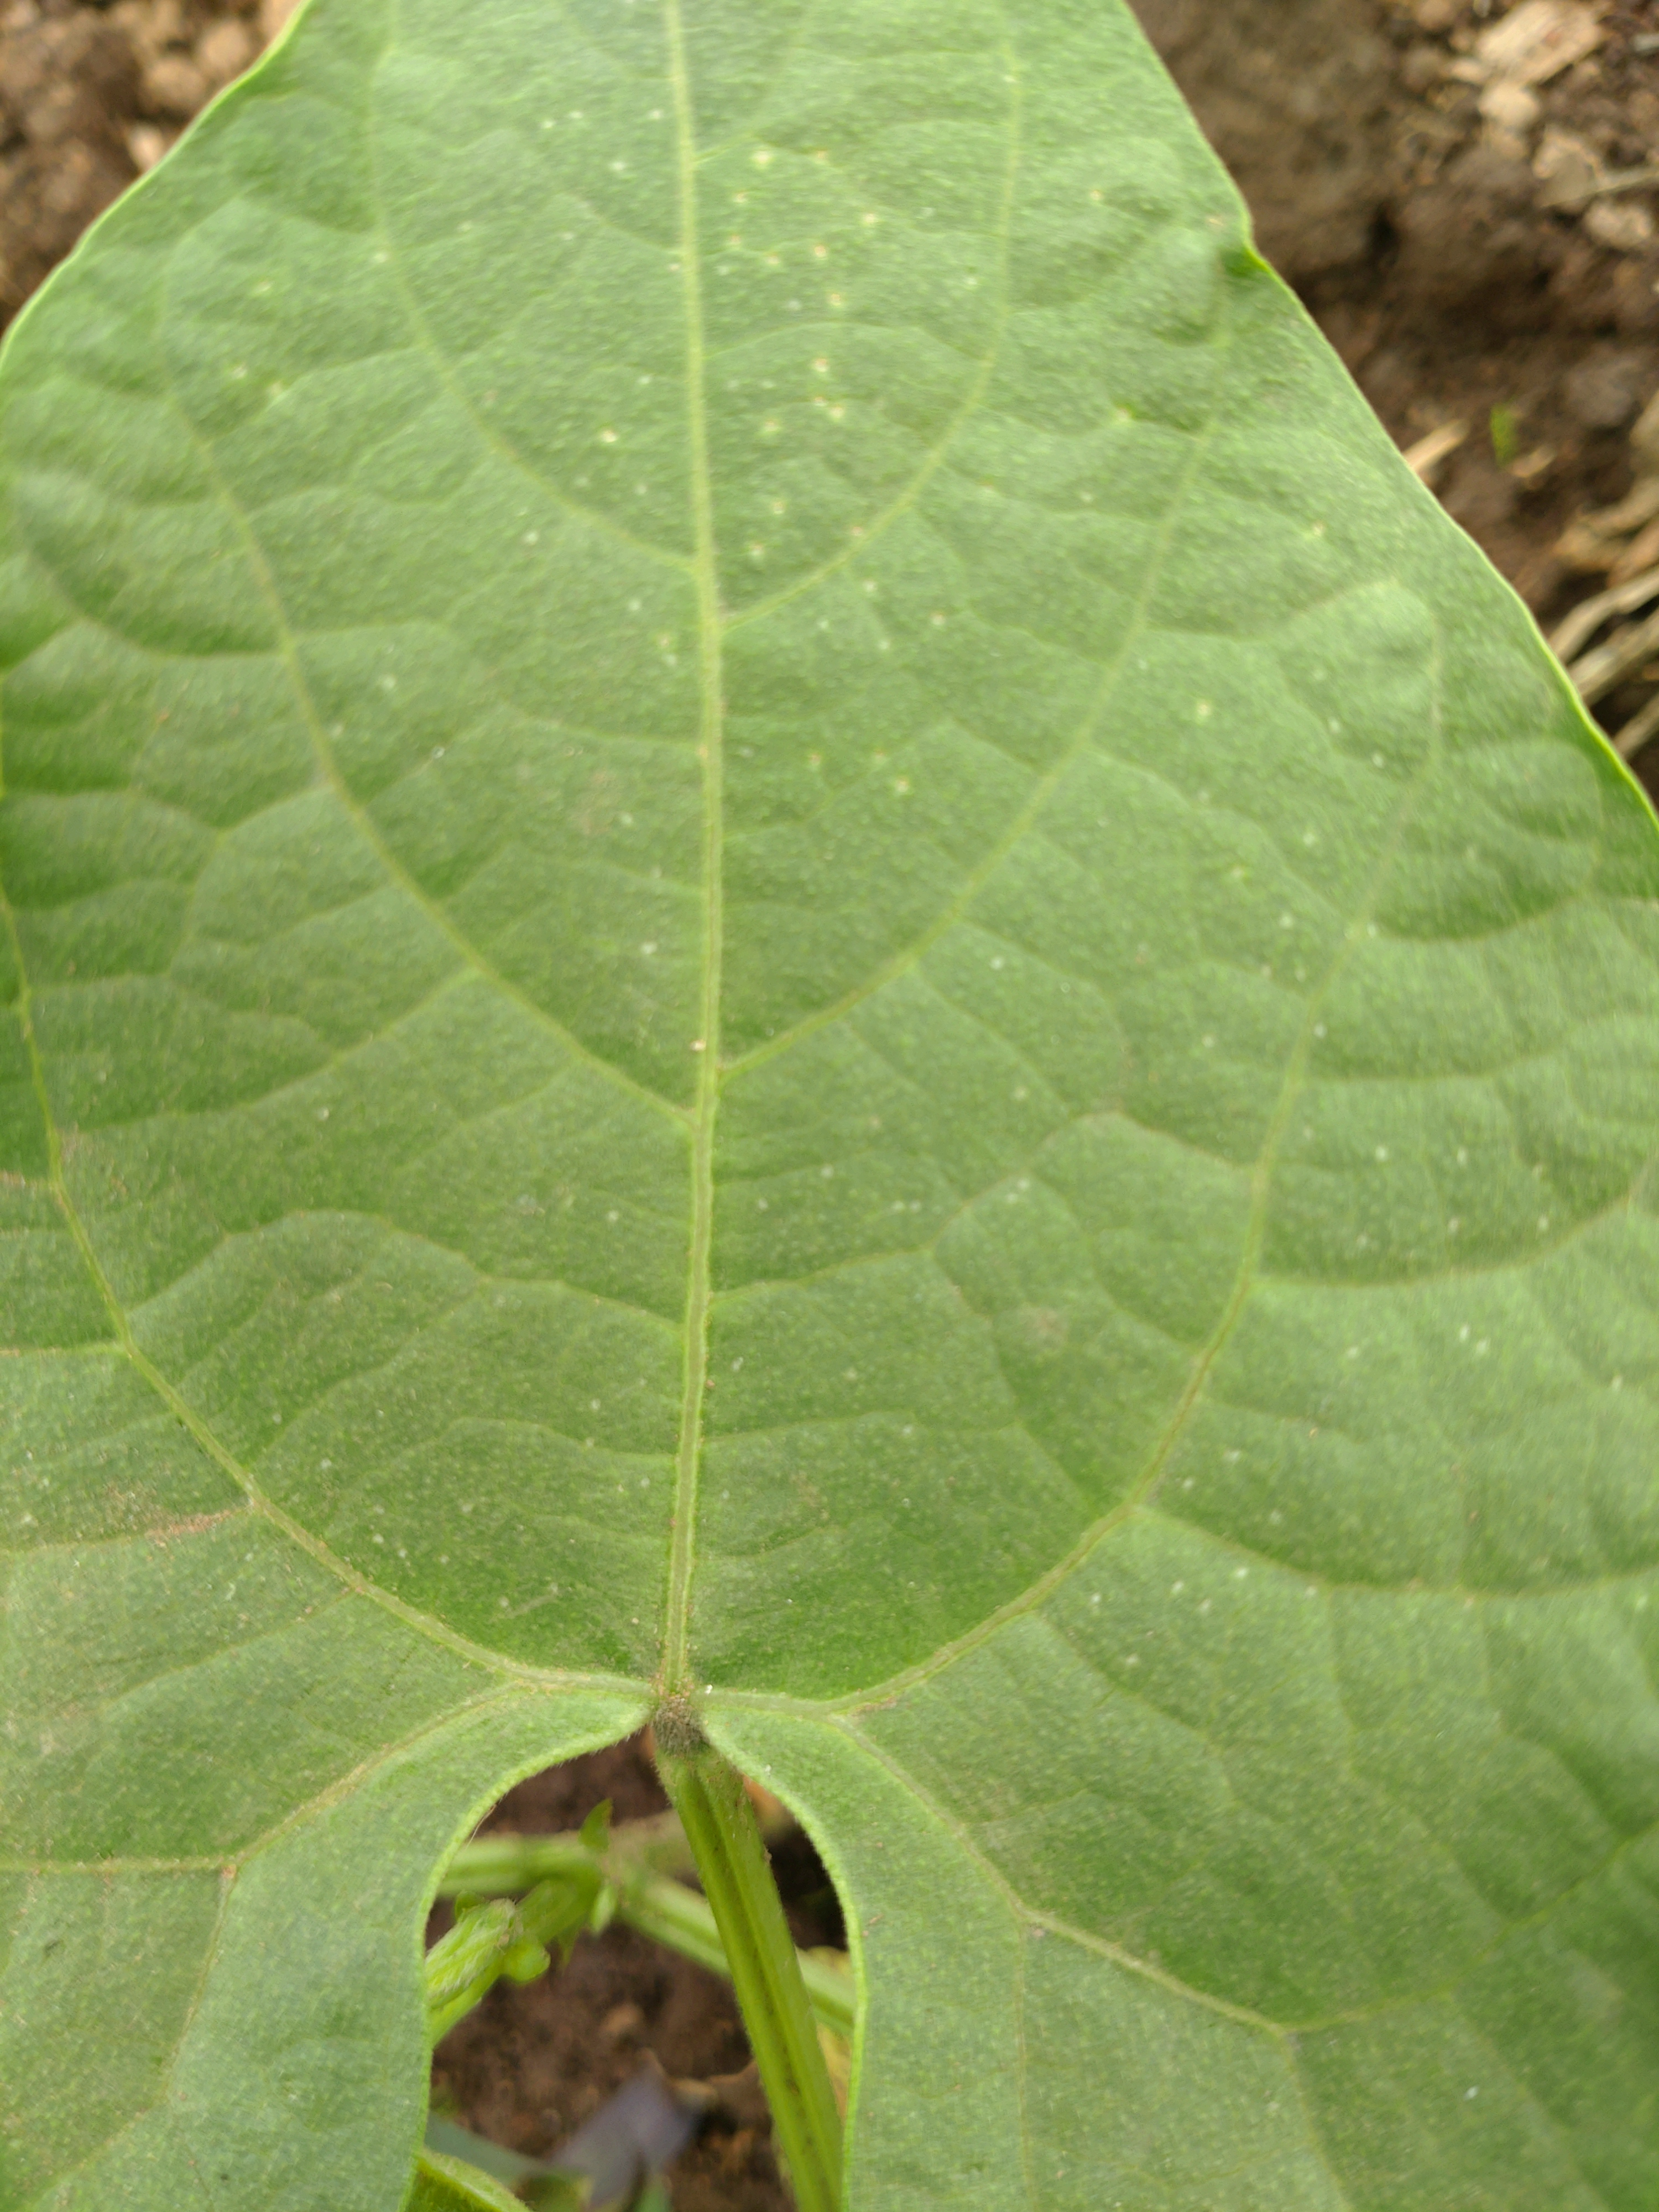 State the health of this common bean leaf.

healthy
